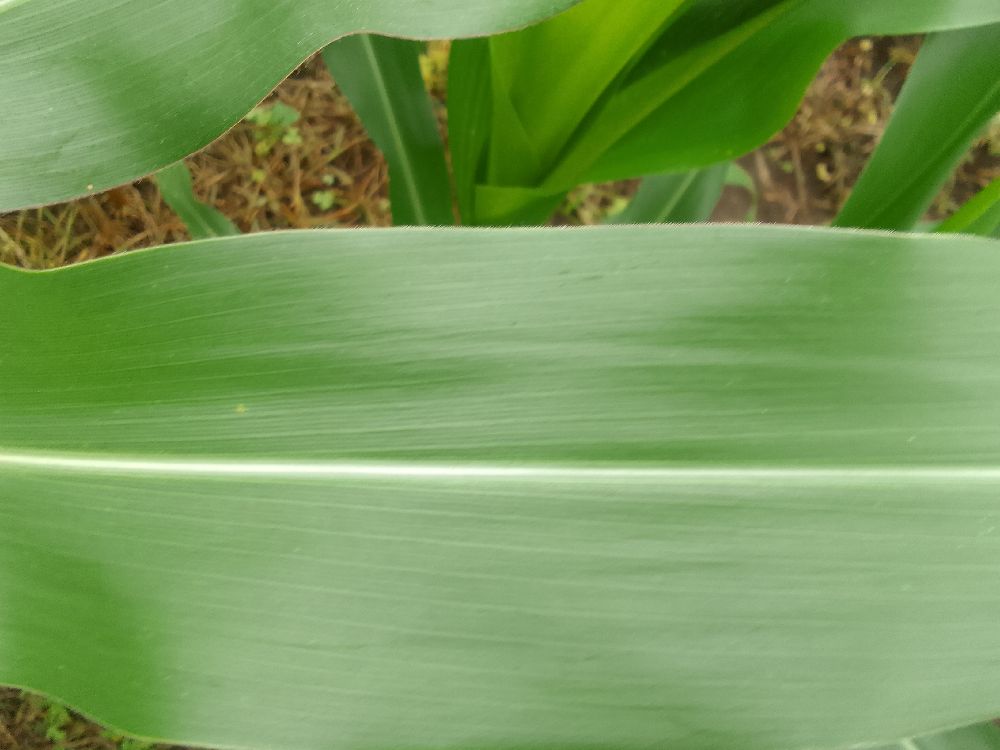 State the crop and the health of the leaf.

maize, healthy
